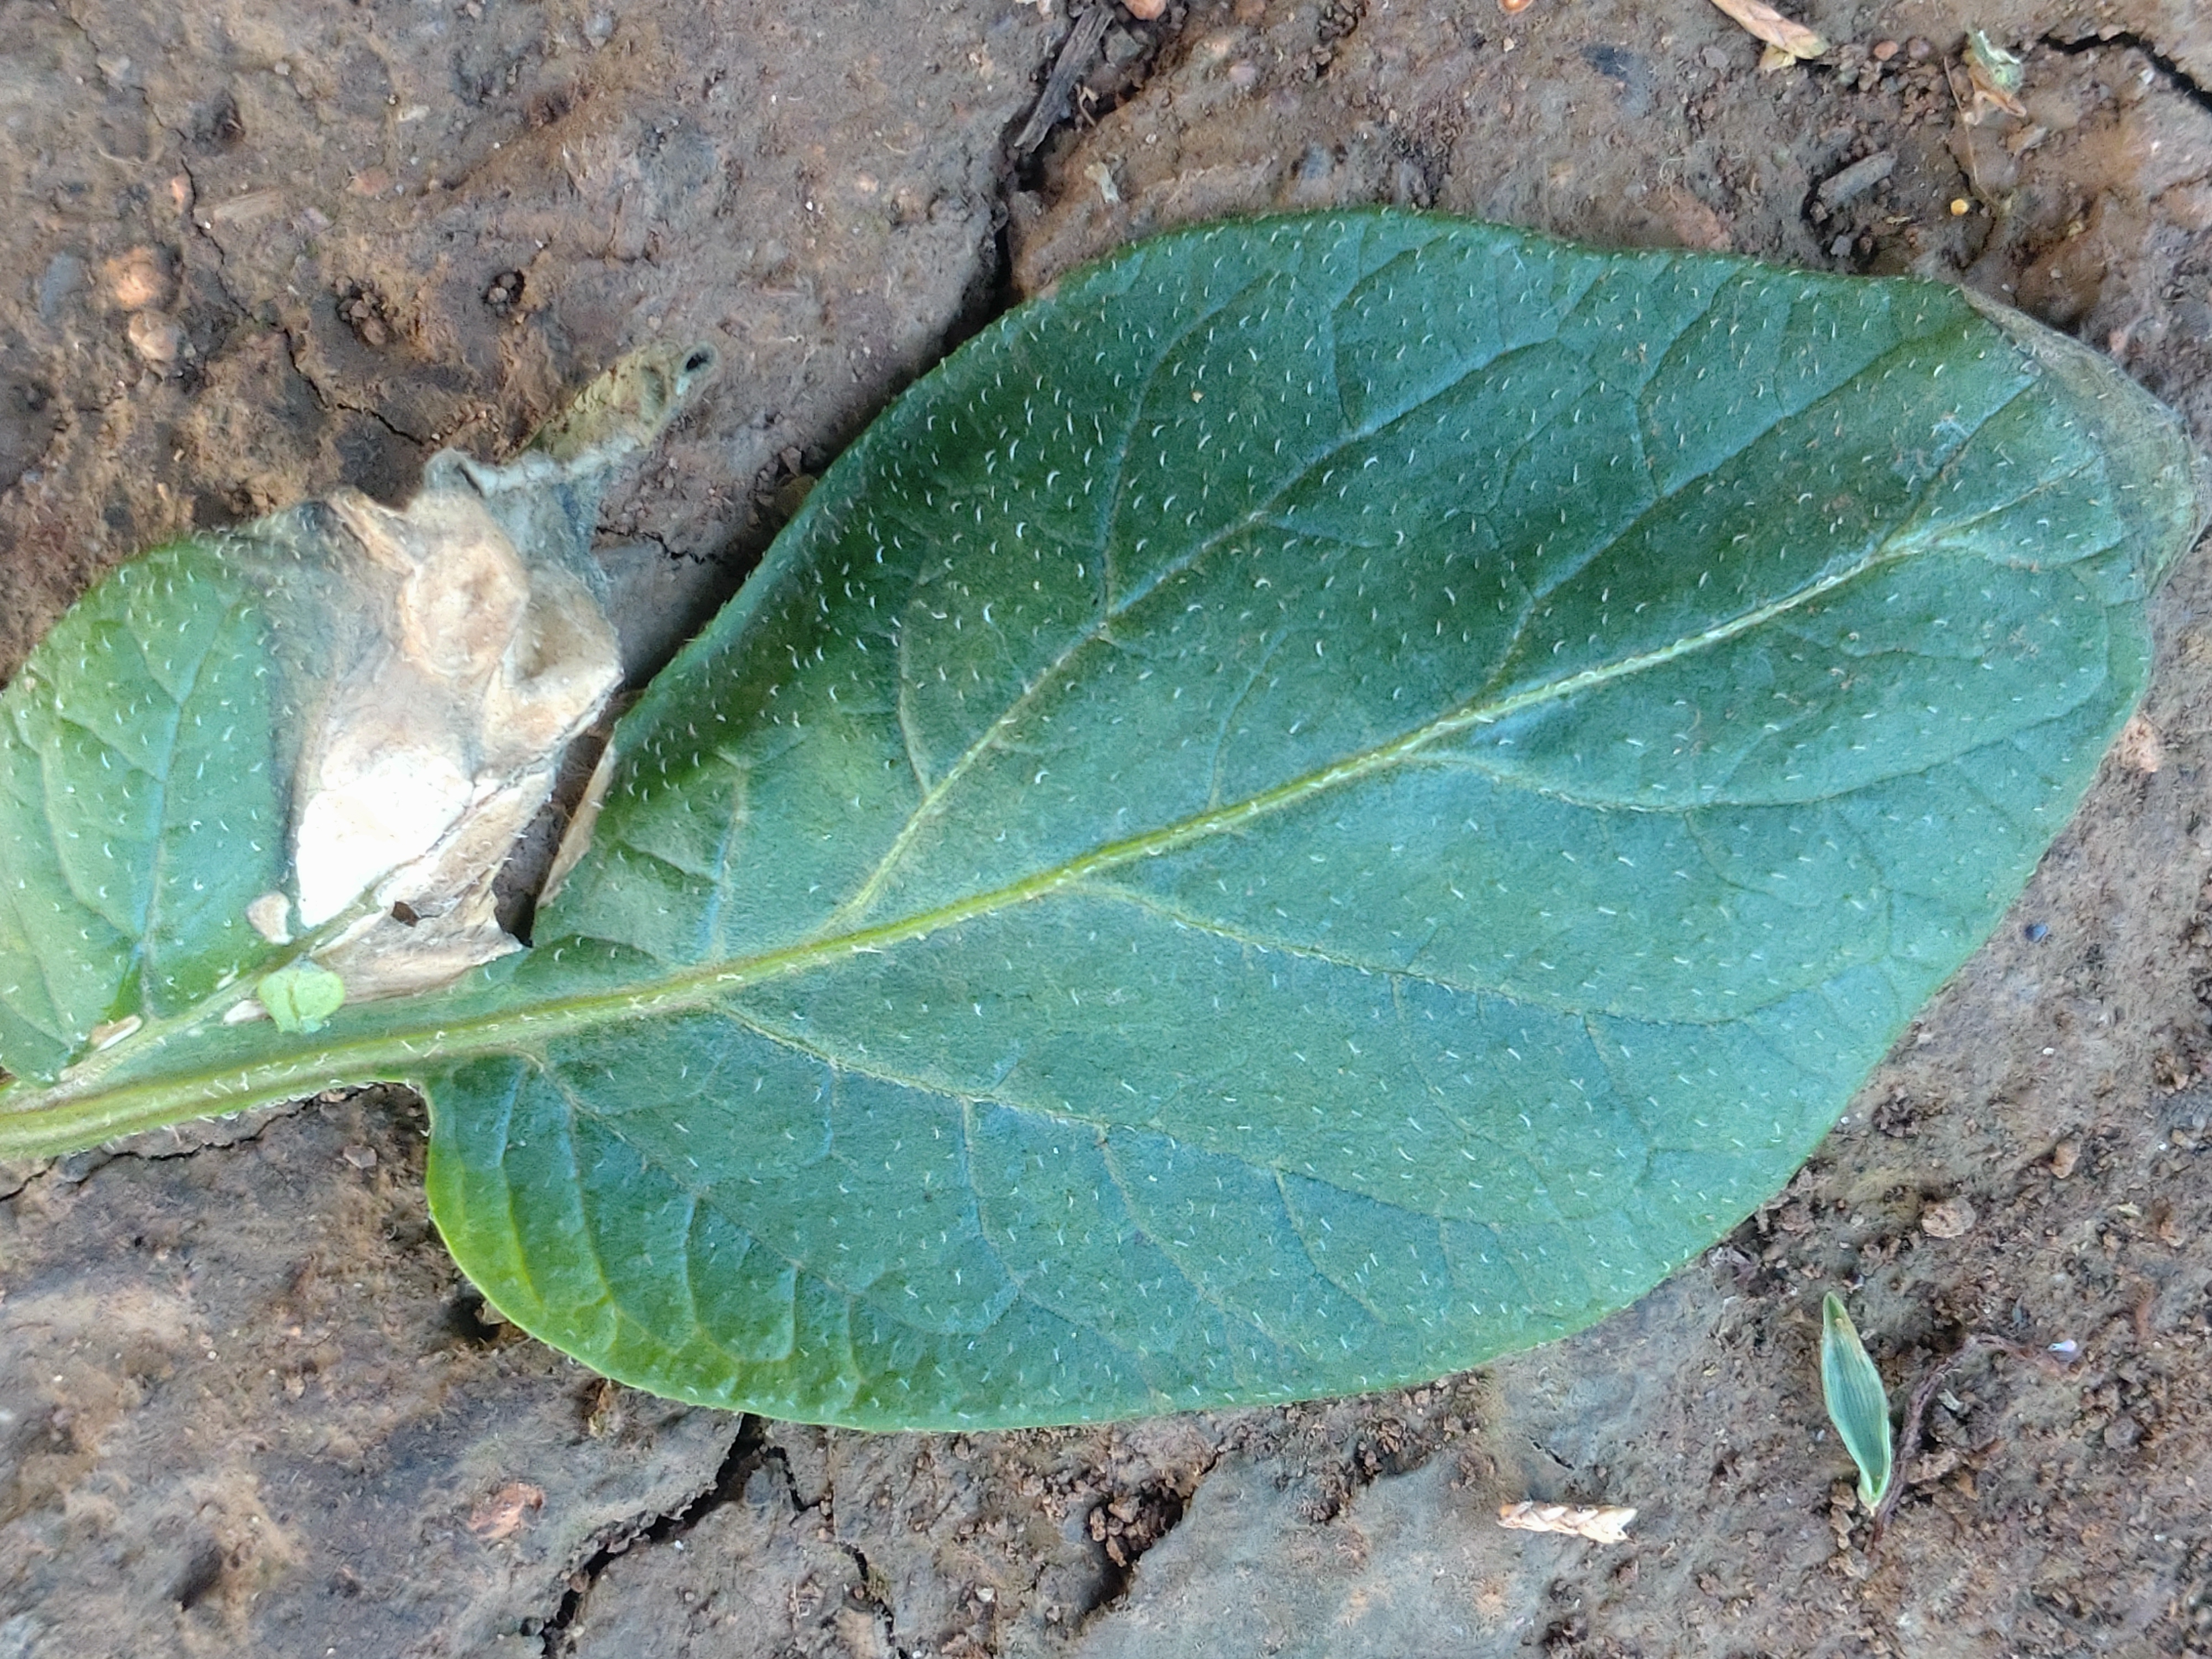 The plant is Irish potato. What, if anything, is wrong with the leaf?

early blight
